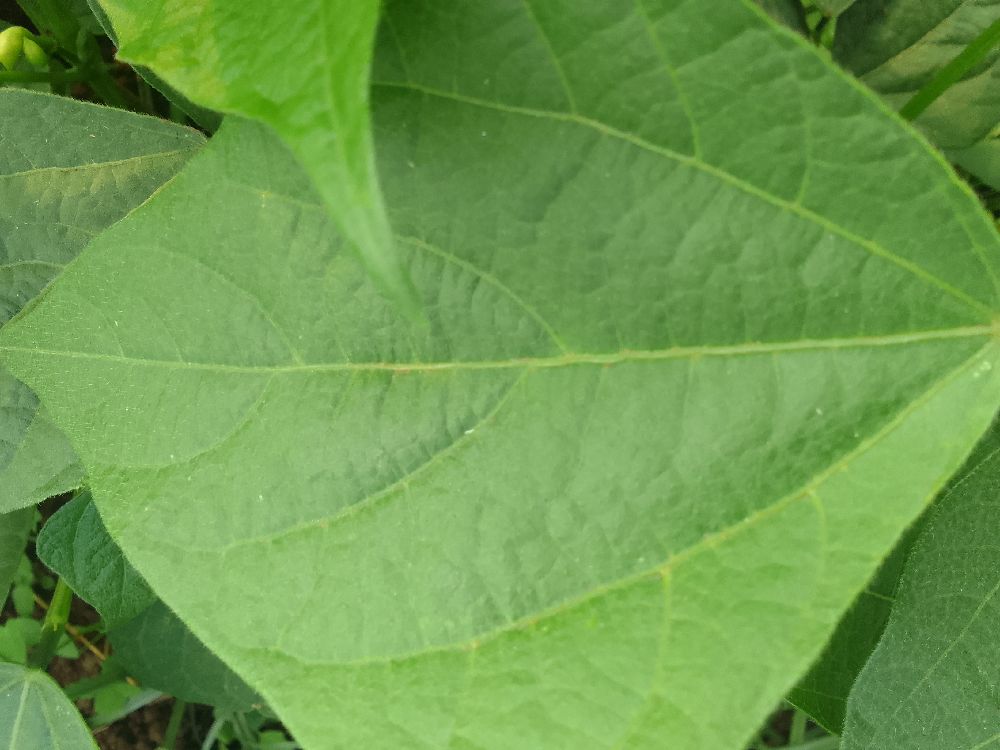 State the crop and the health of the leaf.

common bean, healthy
